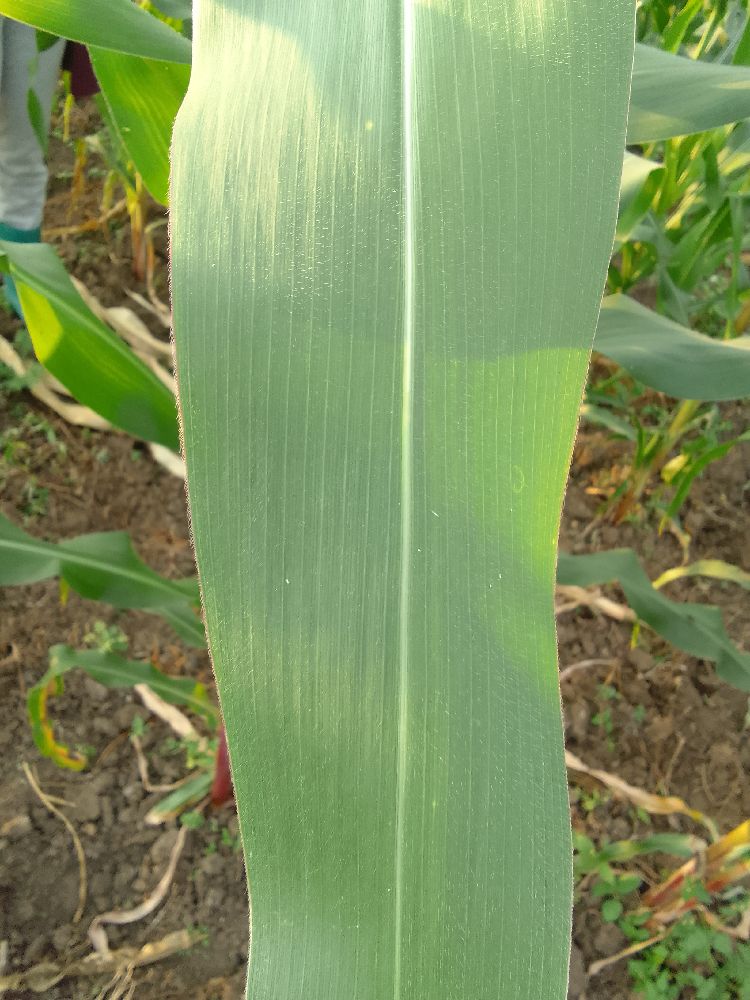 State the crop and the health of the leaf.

maize, healthy
